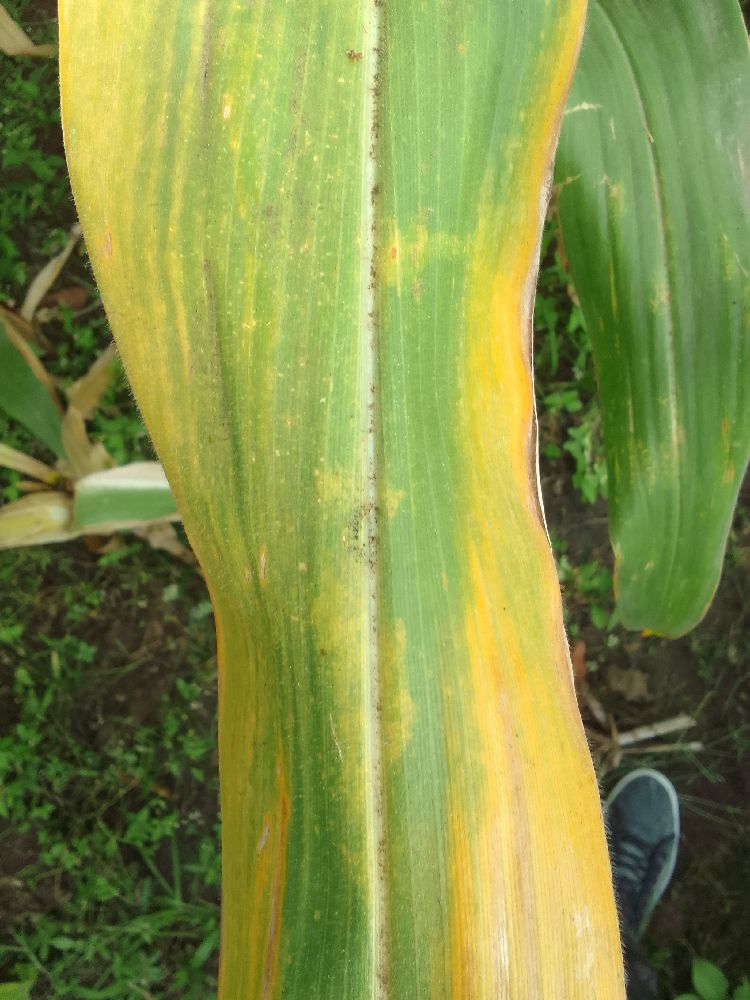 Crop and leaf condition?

maize, maize lethal necrosis
